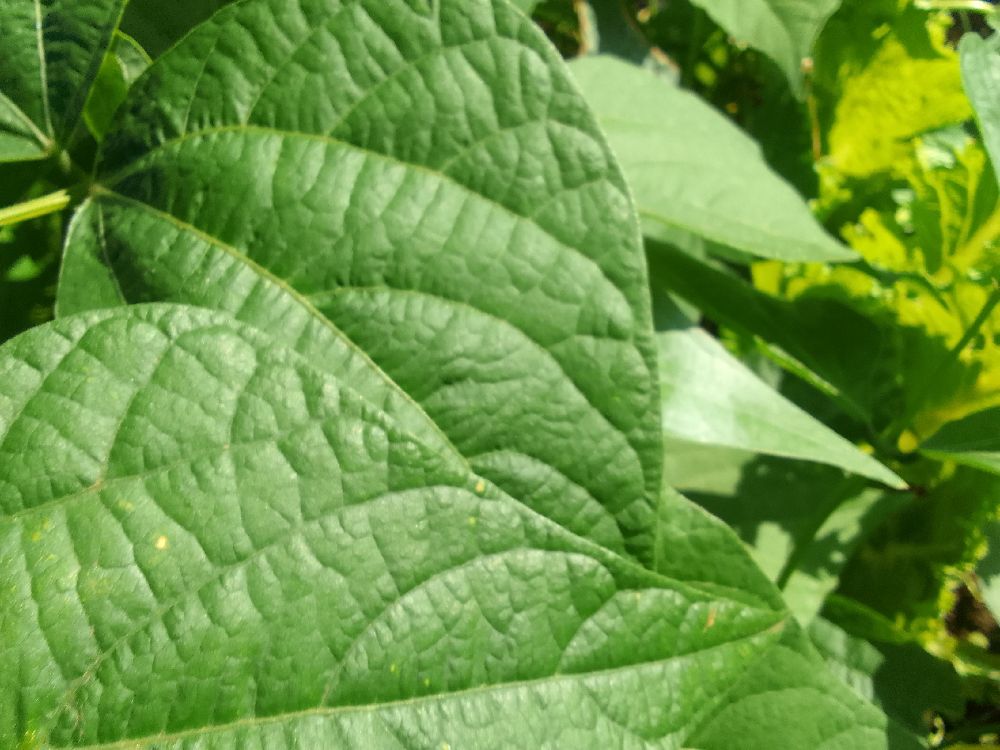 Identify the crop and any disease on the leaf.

common bean, healthy
